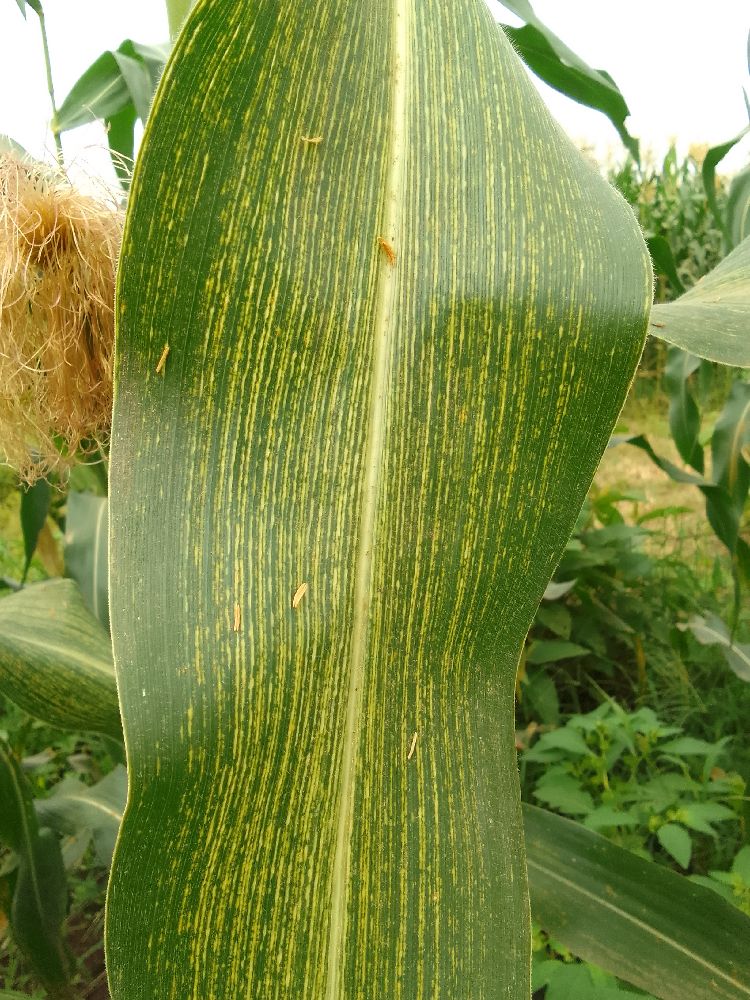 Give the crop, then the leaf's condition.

maize, maize streak virus
